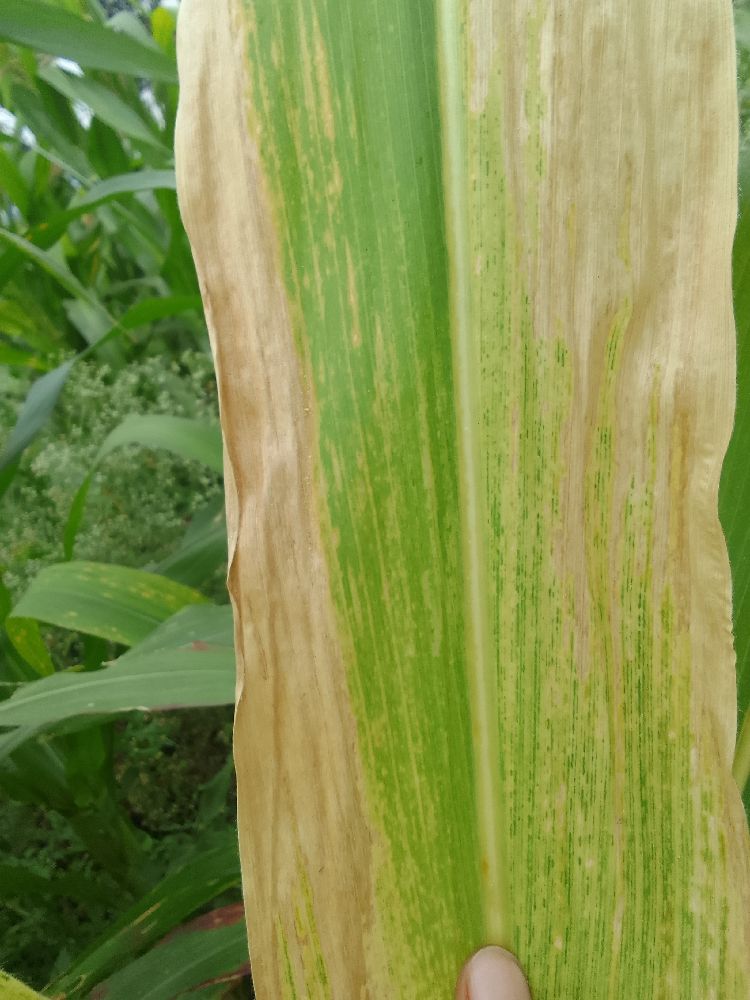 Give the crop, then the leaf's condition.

maize, maize lethal necrosis
